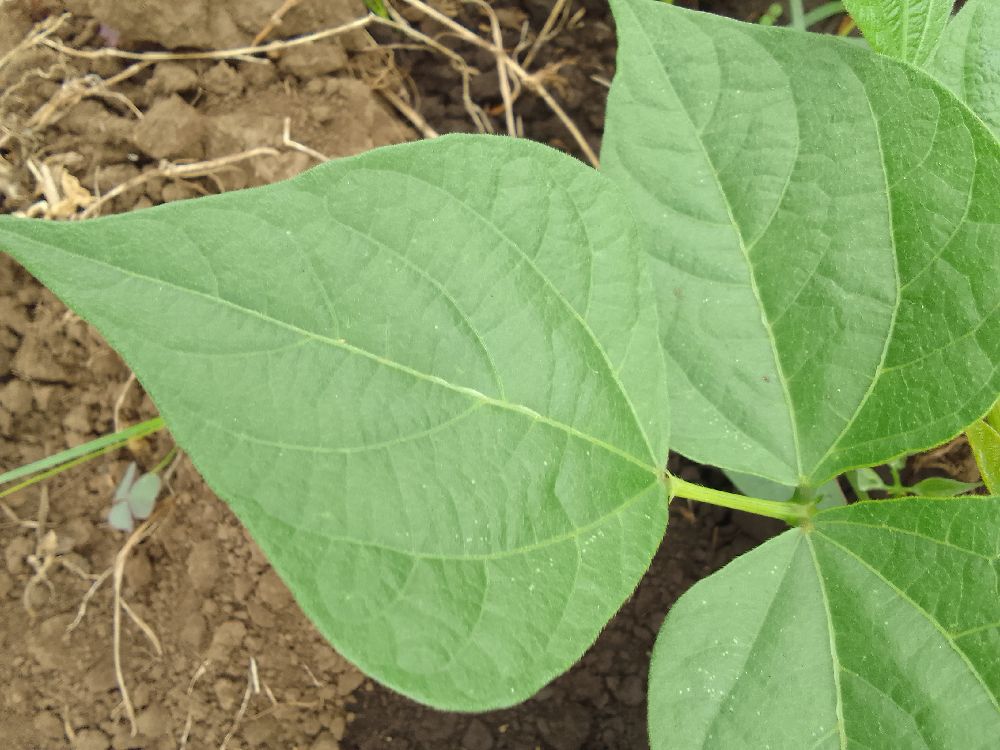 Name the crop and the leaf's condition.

common bean, healthy
